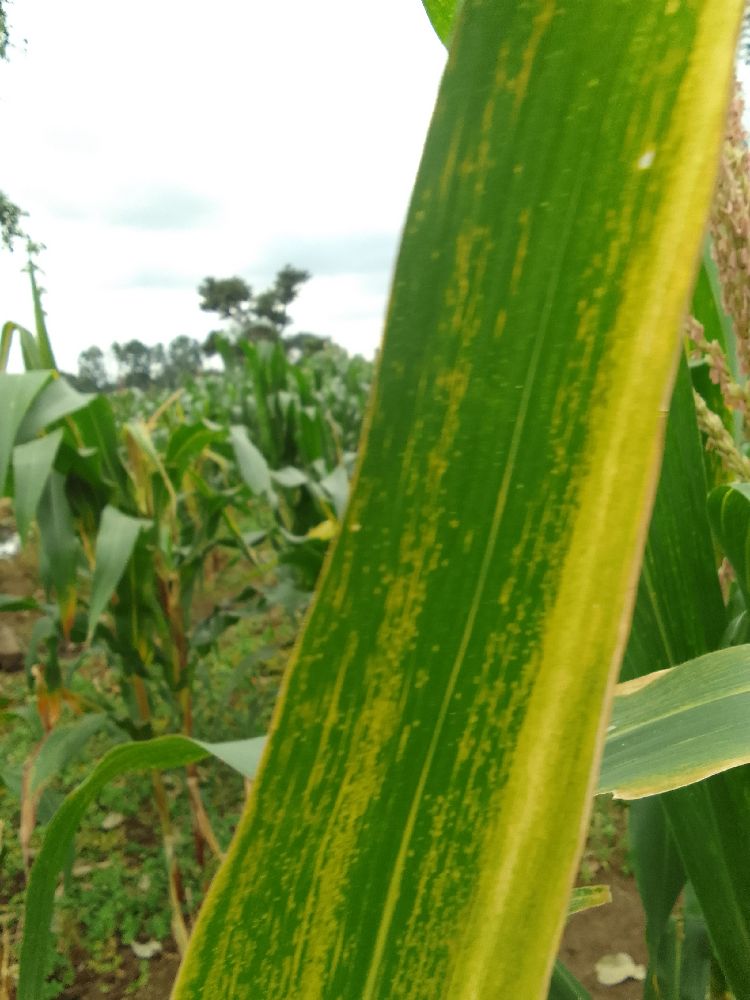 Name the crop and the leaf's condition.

maize, maize lethal necrosis
